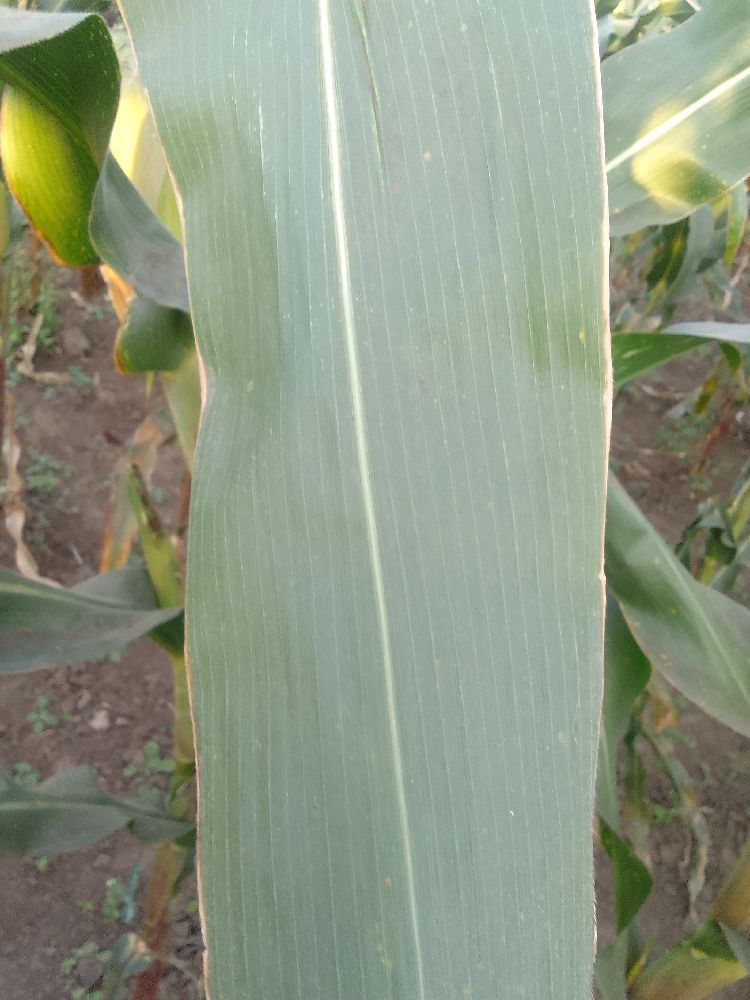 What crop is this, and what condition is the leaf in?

maize, healthy
